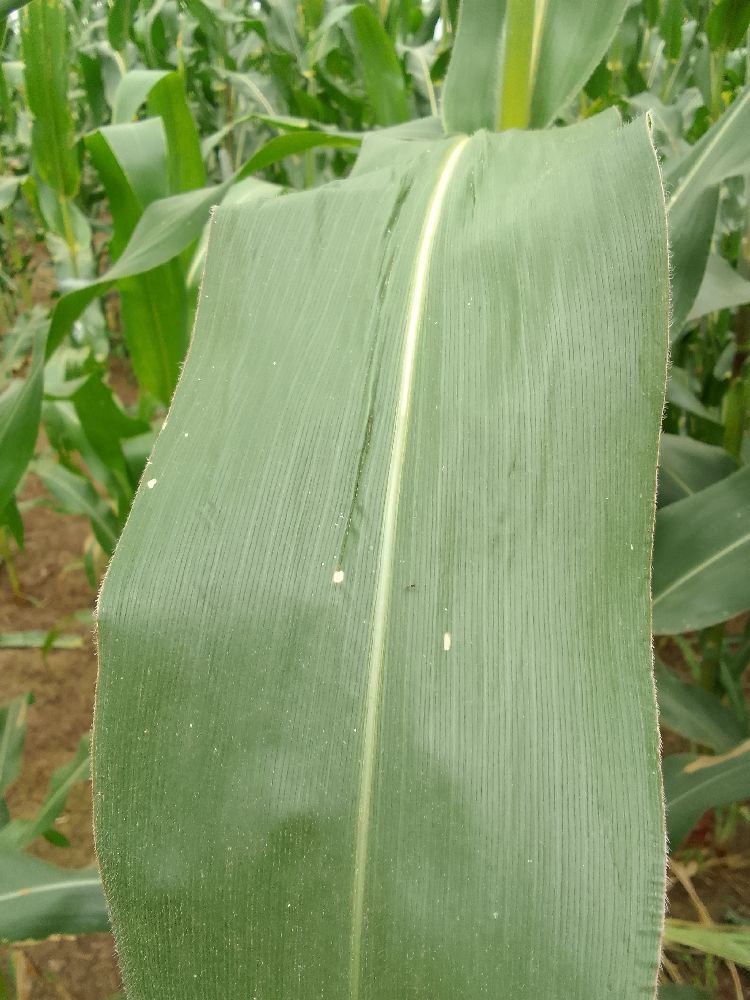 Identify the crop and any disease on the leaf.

maize, healthy
